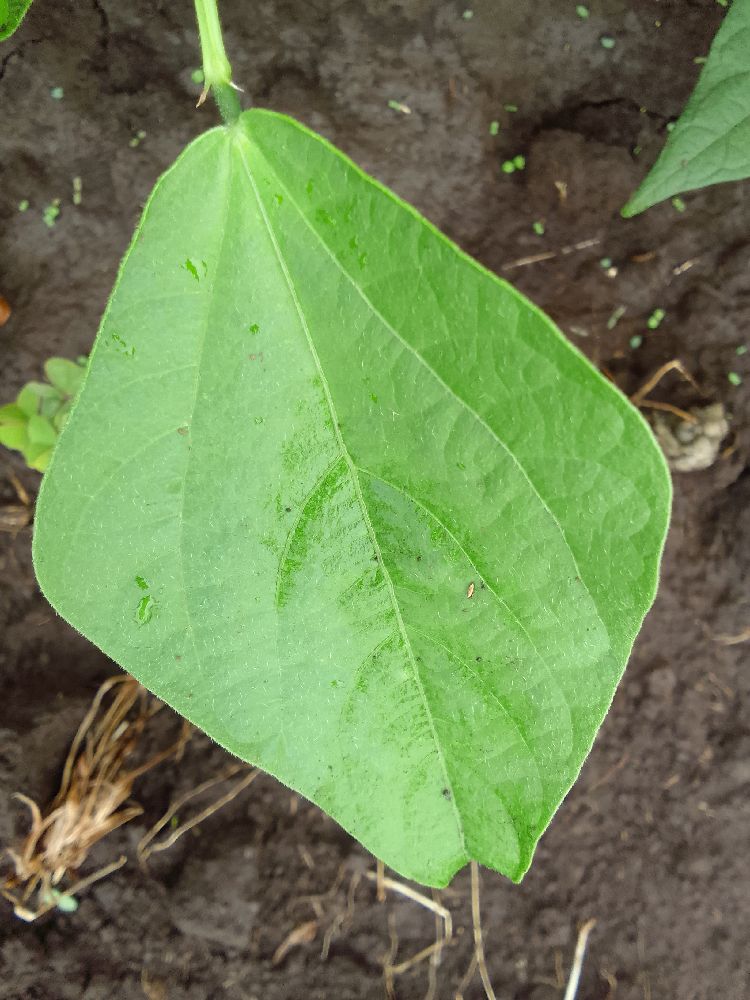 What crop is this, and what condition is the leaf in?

common bean, healthy
